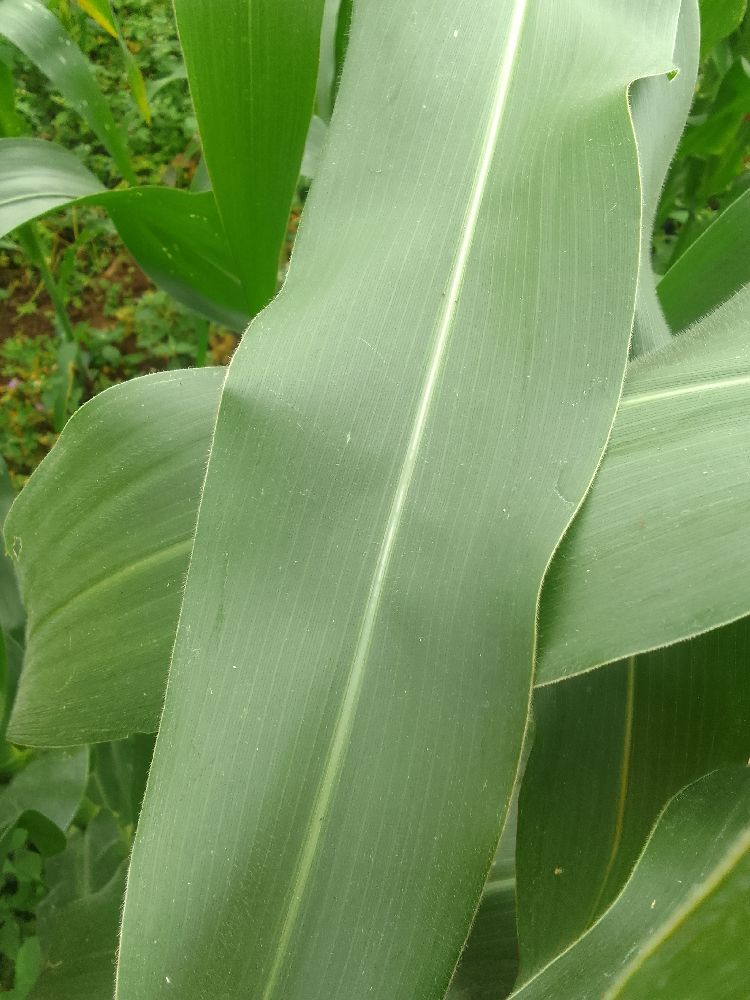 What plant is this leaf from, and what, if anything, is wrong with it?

maize, healthy
